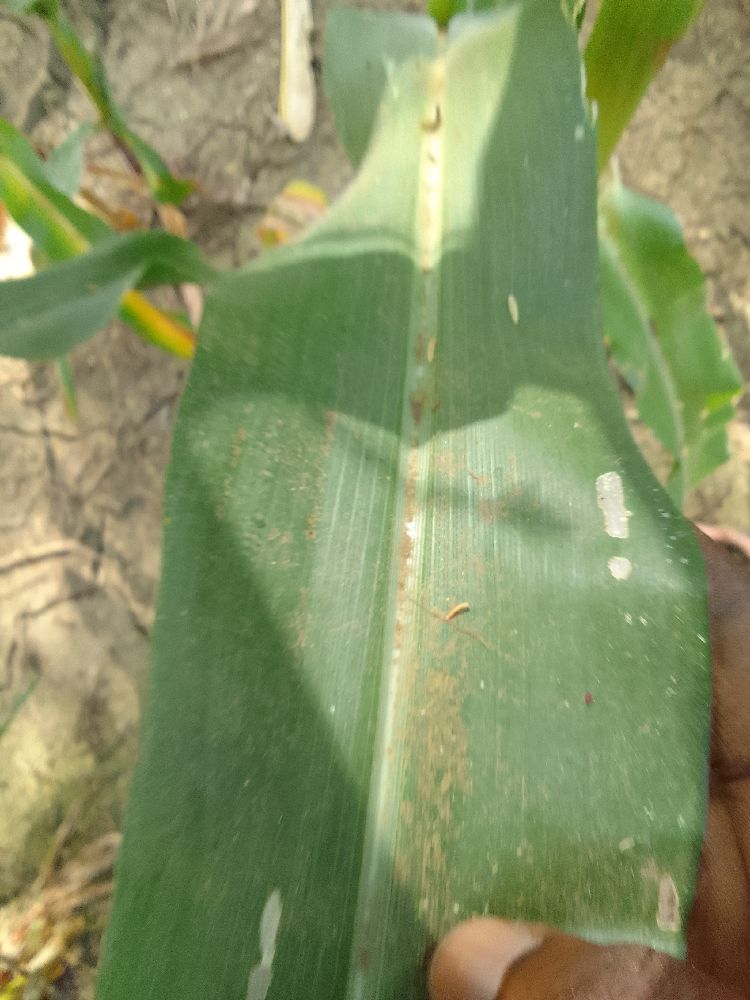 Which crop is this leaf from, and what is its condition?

maize, healthy
